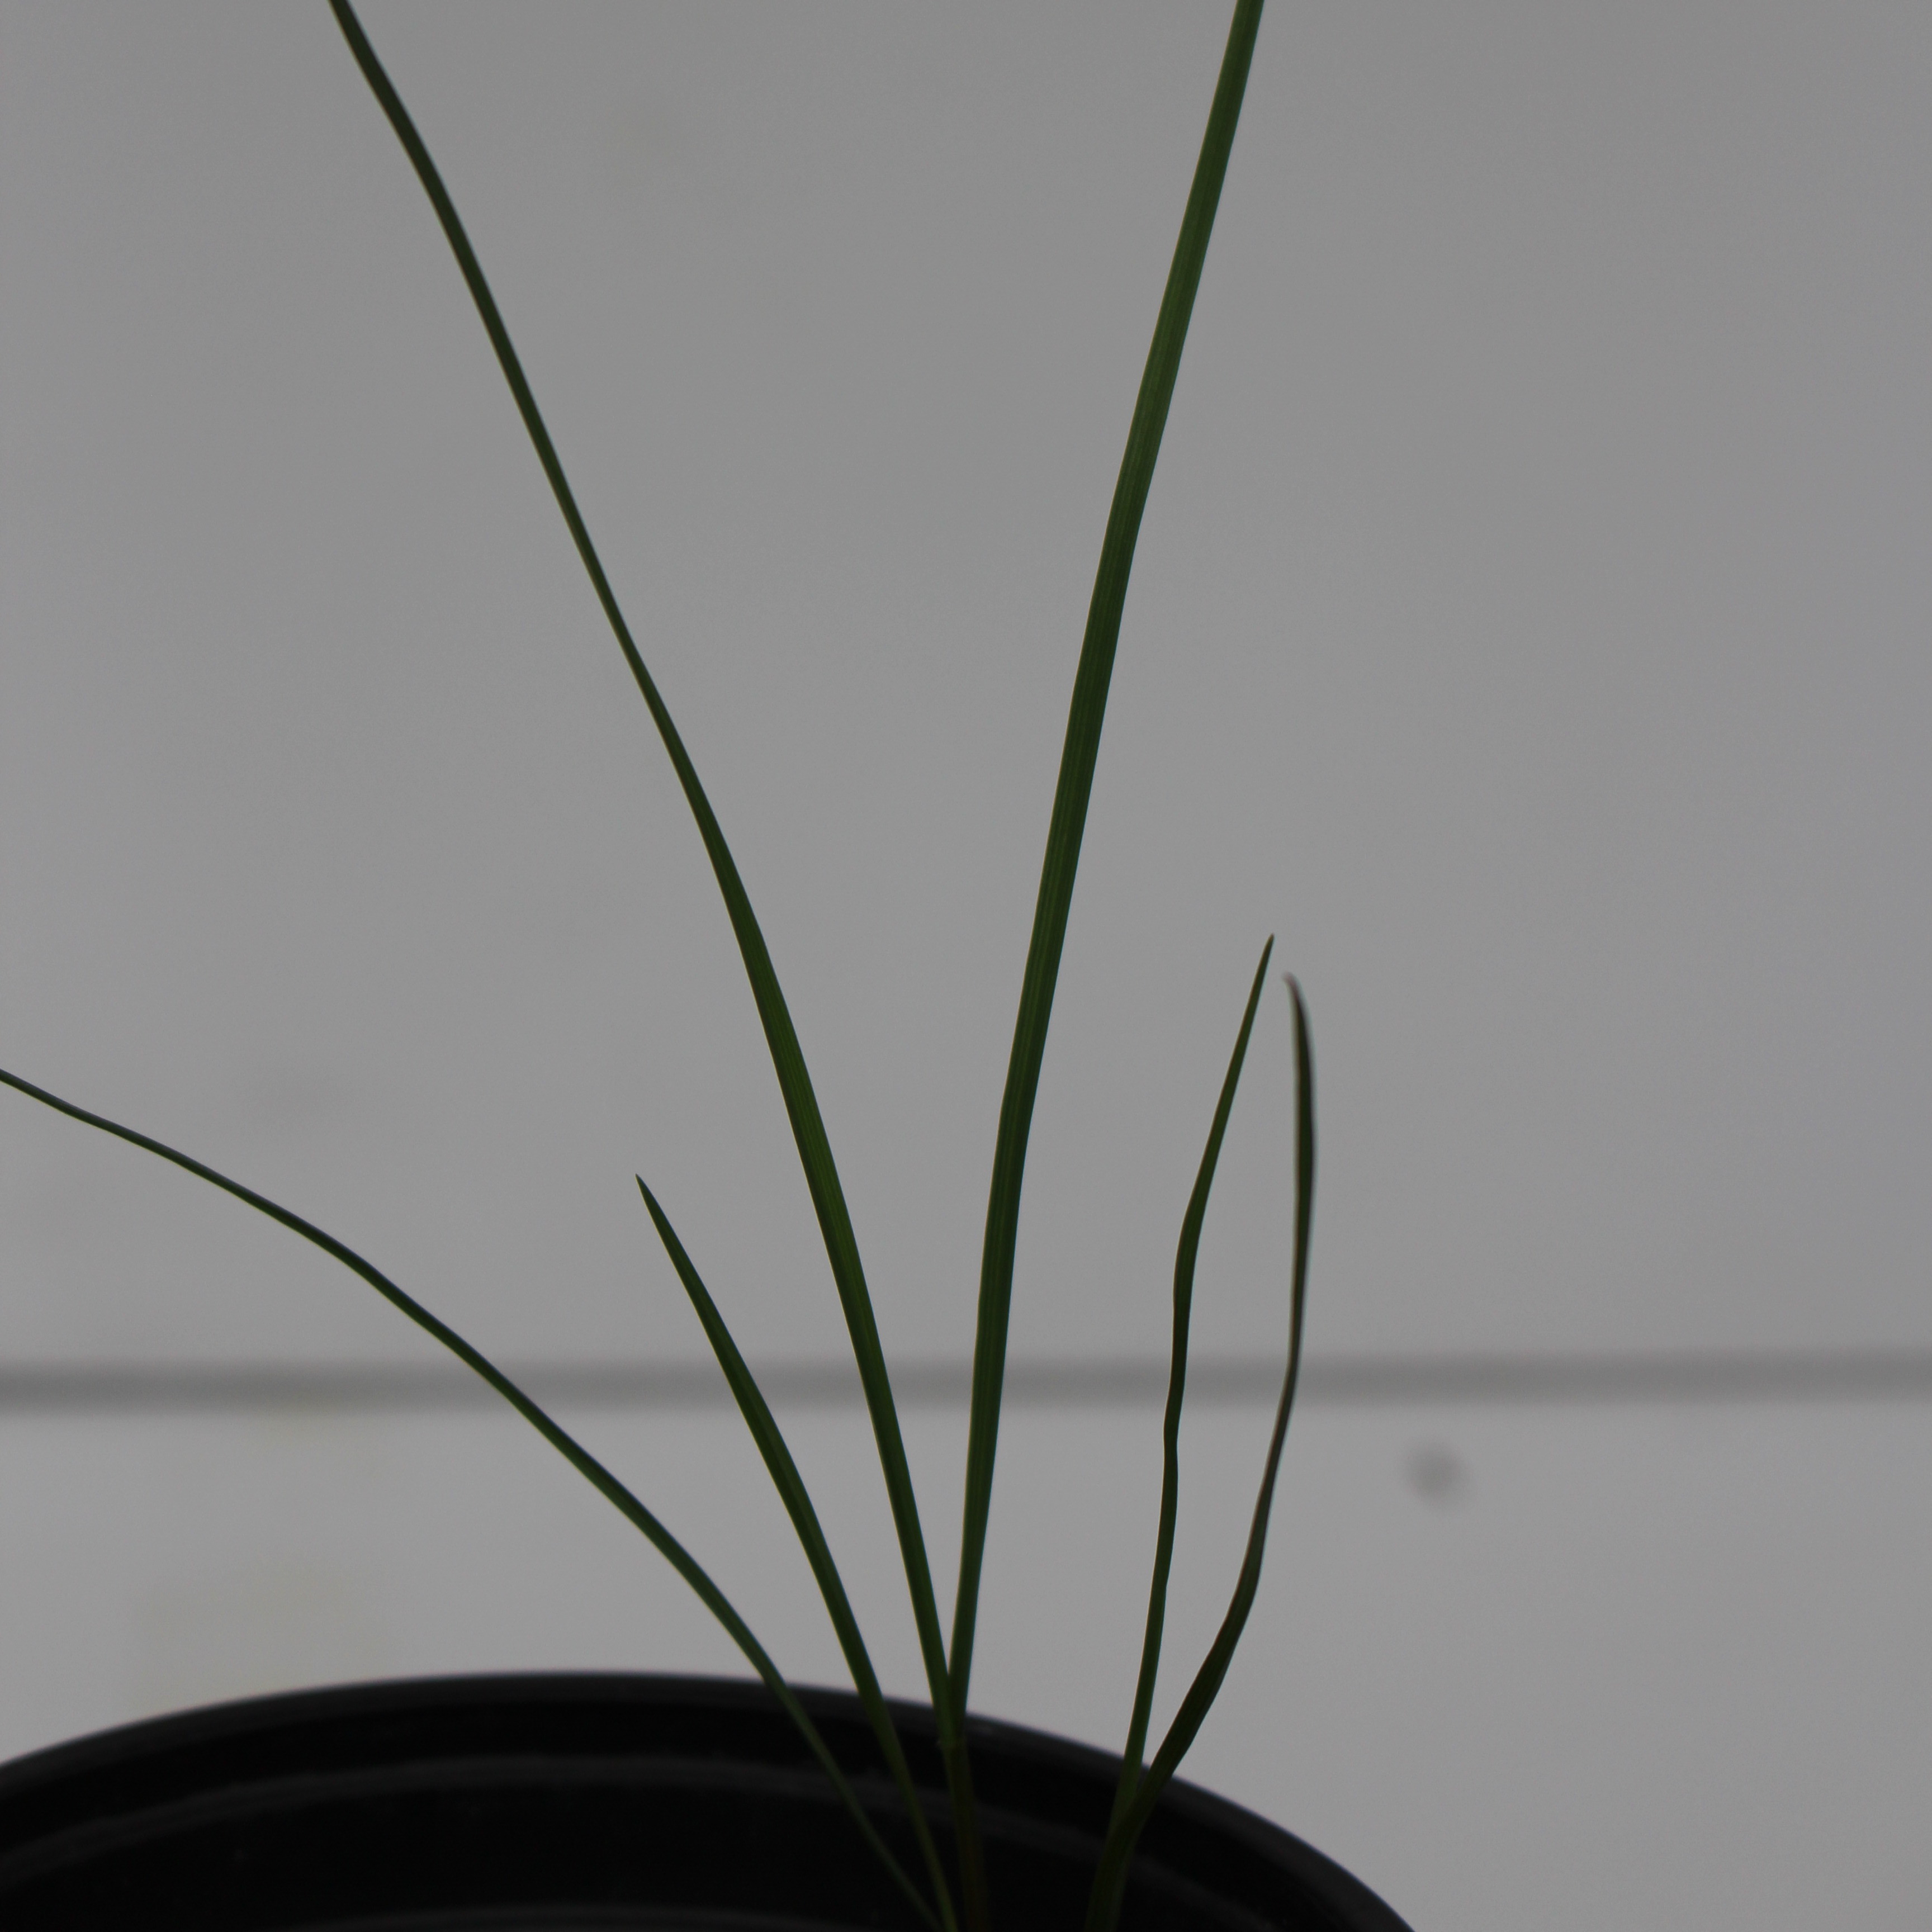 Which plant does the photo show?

Lolium multiflorum
